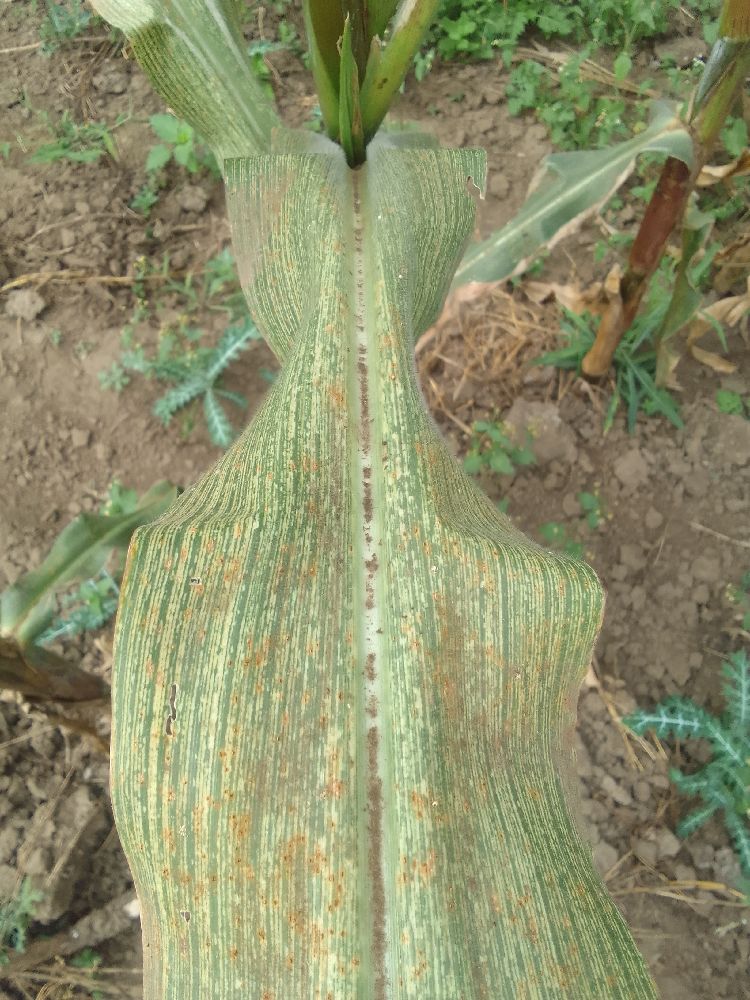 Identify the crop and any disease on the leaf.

maize, maize streak virus
